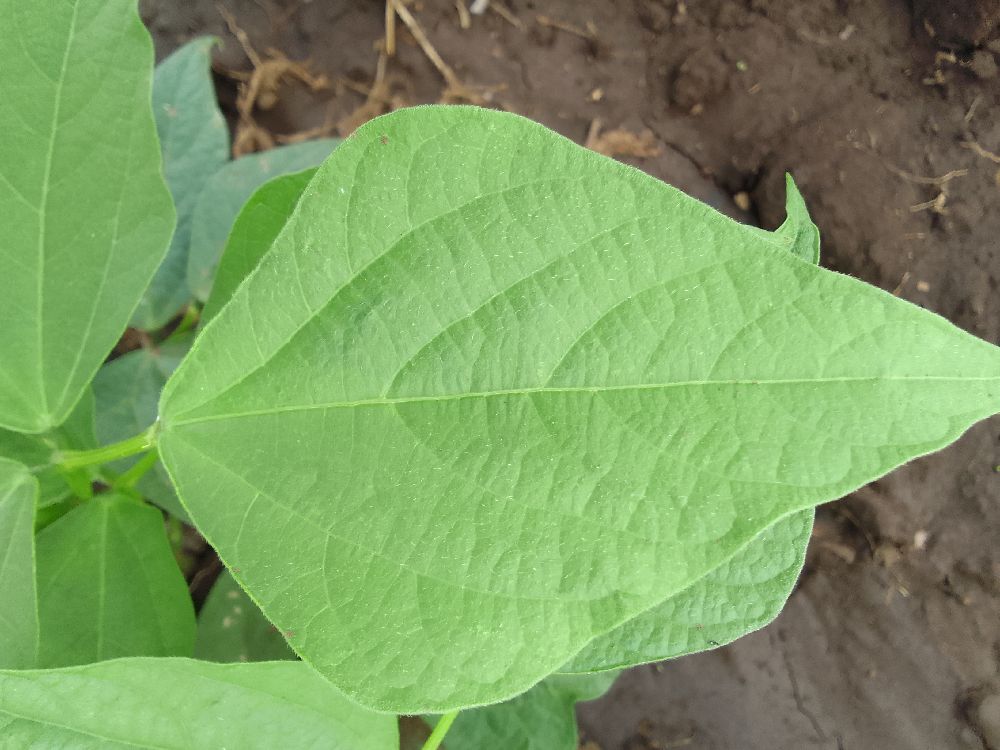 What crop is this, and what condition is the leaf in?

common bean, healthy
